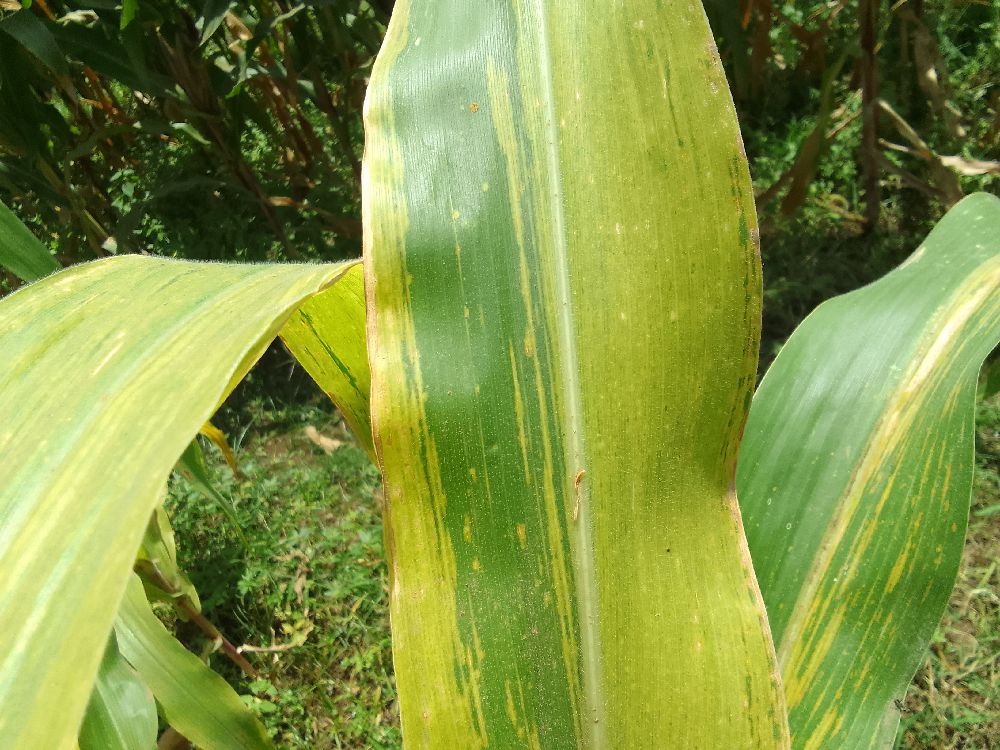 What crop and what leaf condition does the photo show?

maize, maize lethal necrosis
